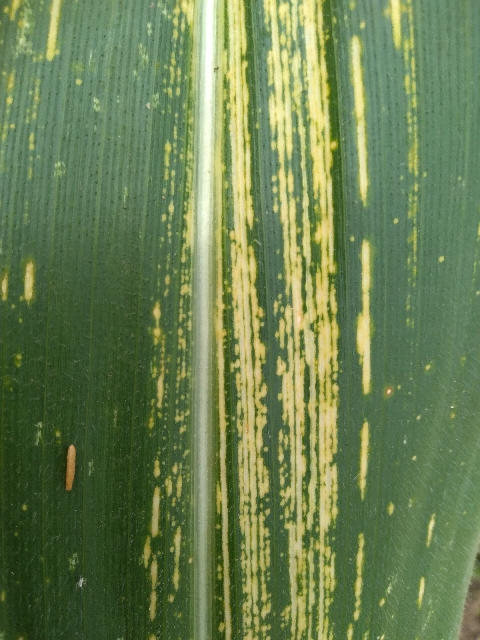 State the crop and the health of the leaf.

maize, maize streak virus
